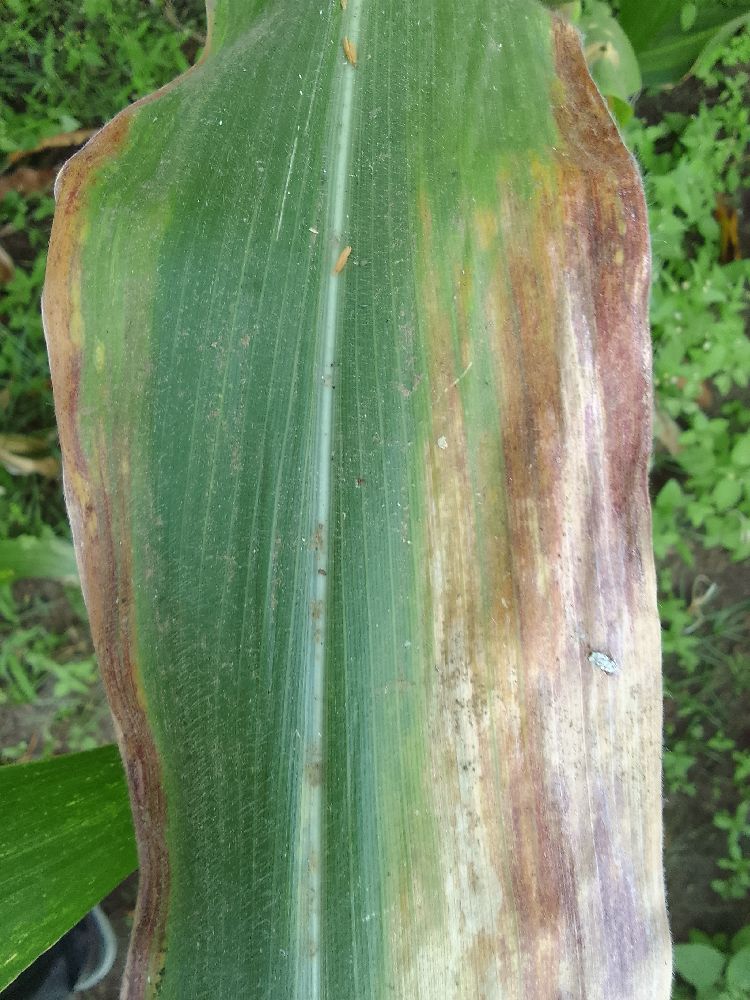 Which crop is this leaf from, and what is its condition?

maize, maize lethal necrosis
